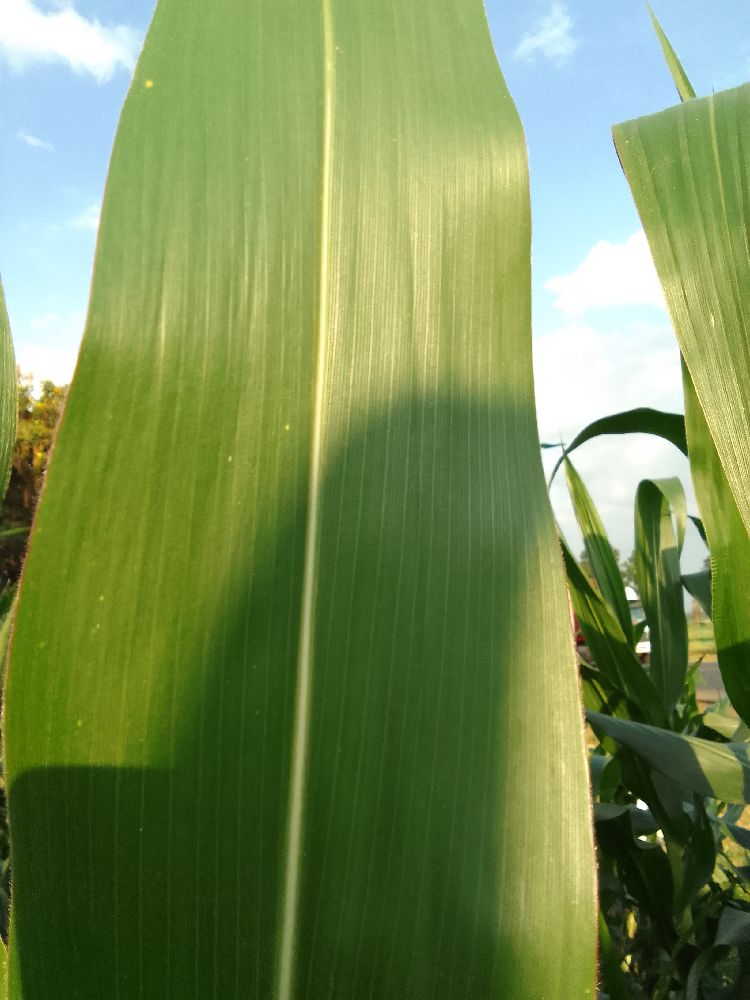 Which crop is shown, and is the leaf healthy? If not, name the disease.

maize, healthy
